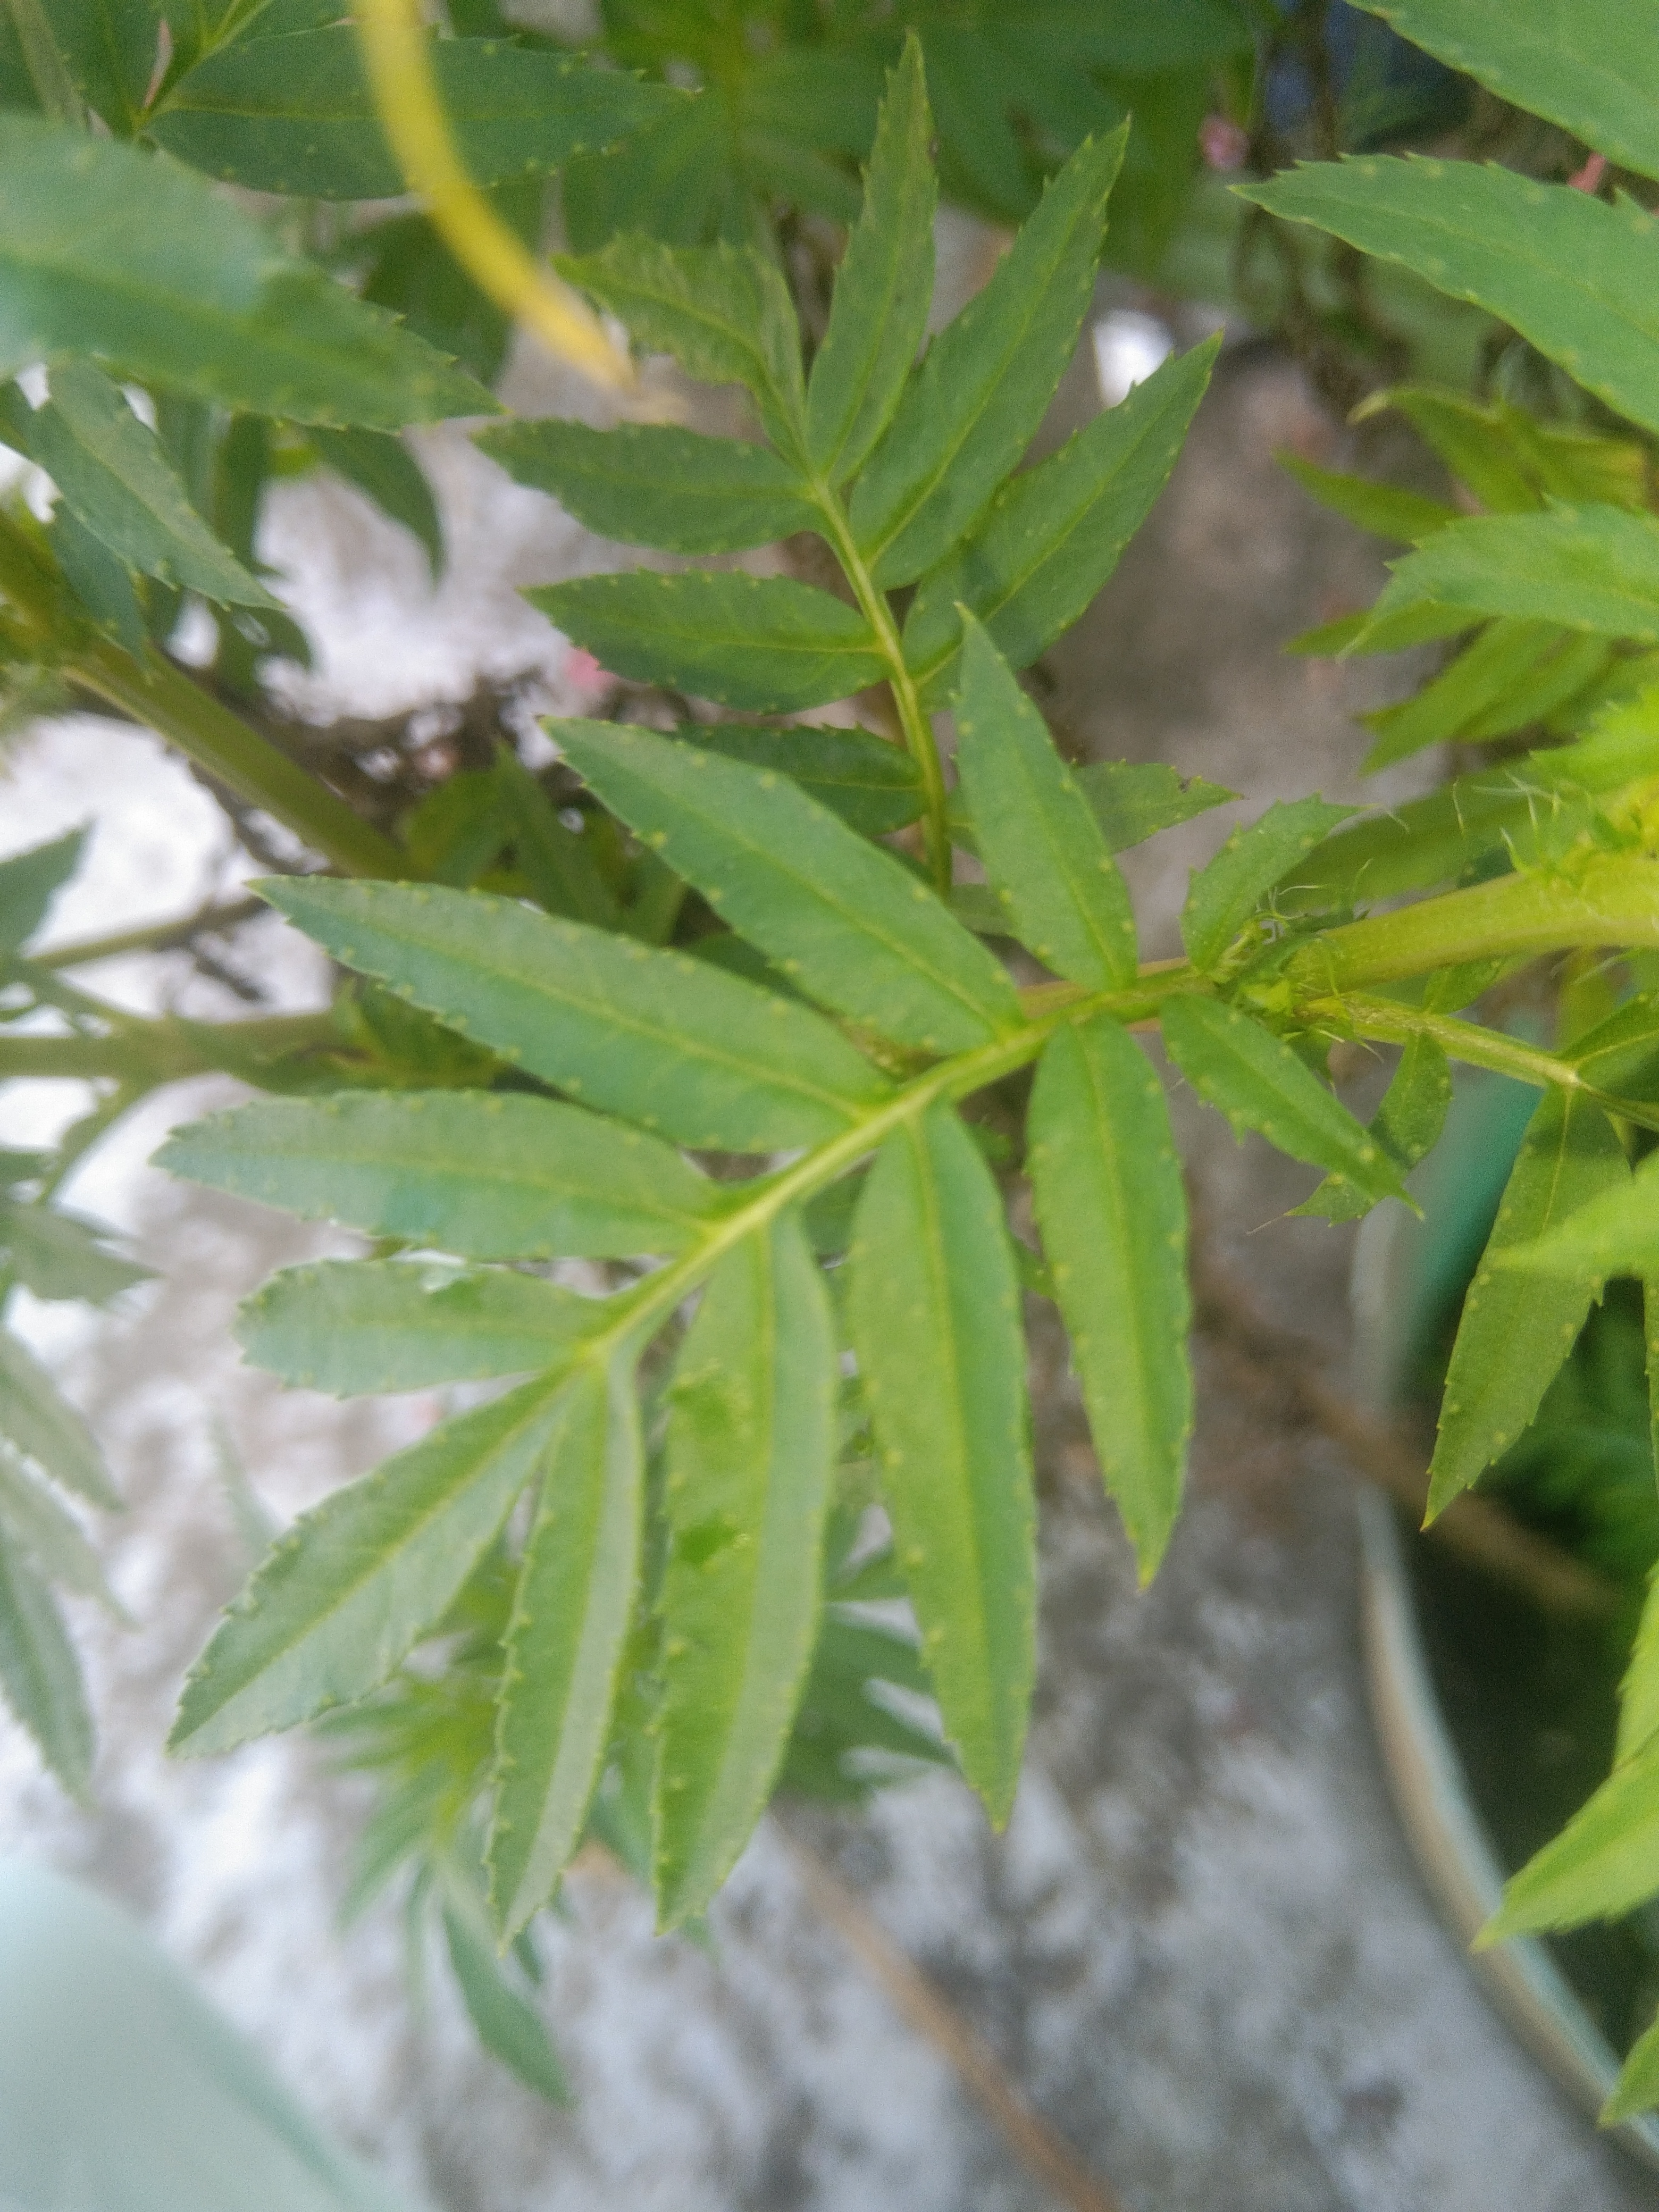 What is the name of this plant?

marigold
